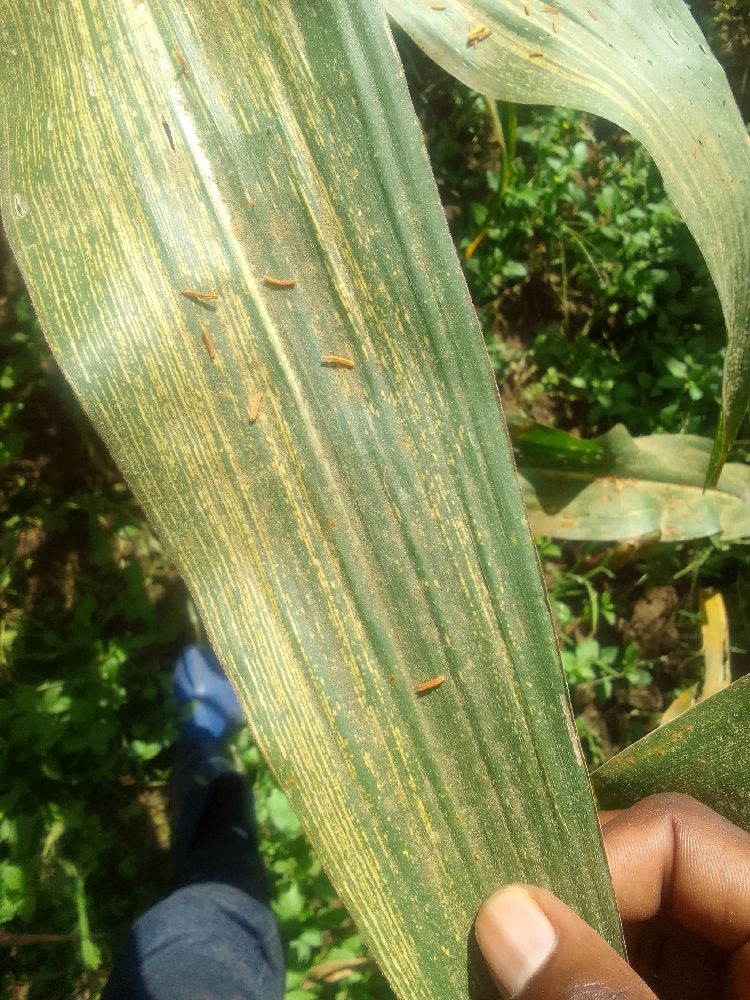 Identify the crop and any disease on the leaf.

maize, maize streak virus
